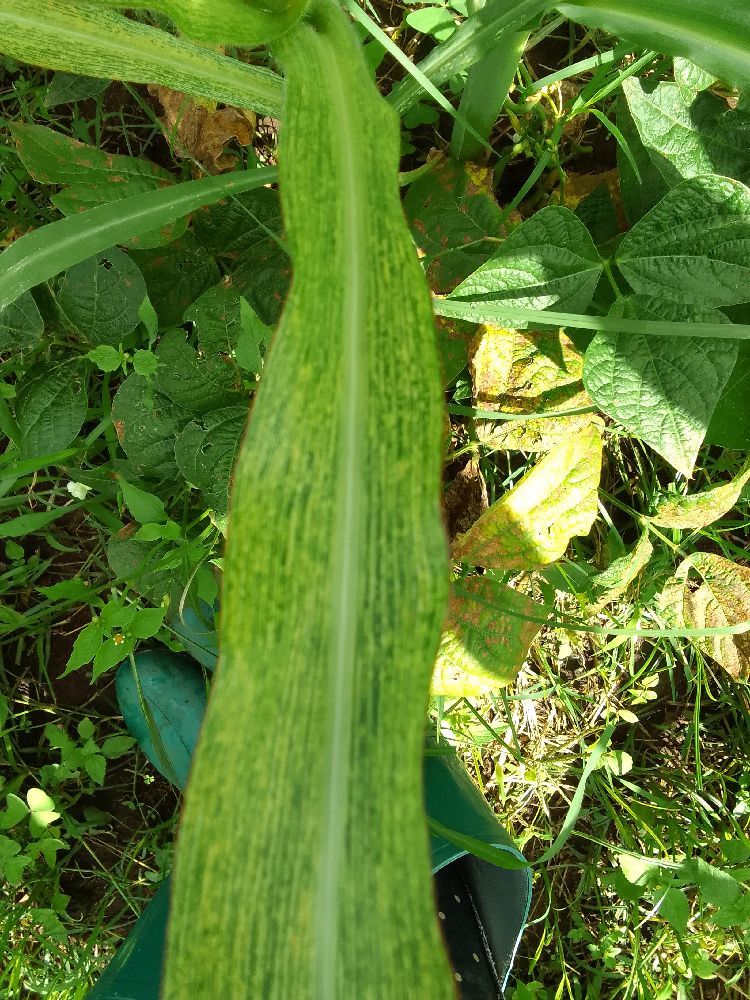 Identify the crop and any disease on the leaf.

maize, maize streak virus
